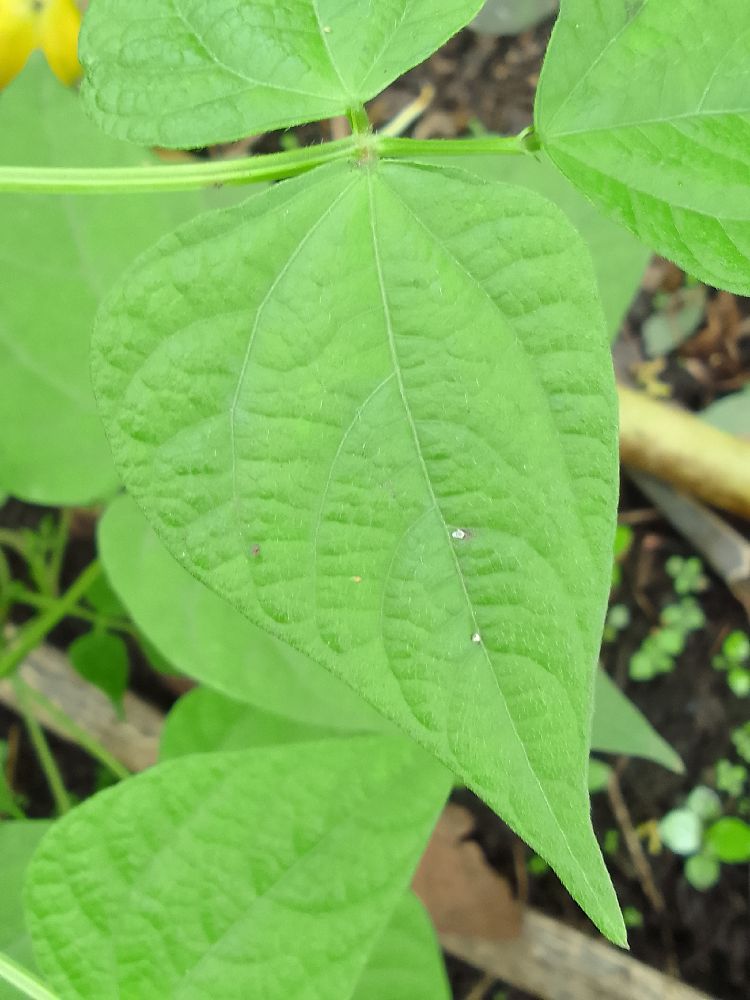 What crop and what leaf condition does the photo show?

common bean, healthy
